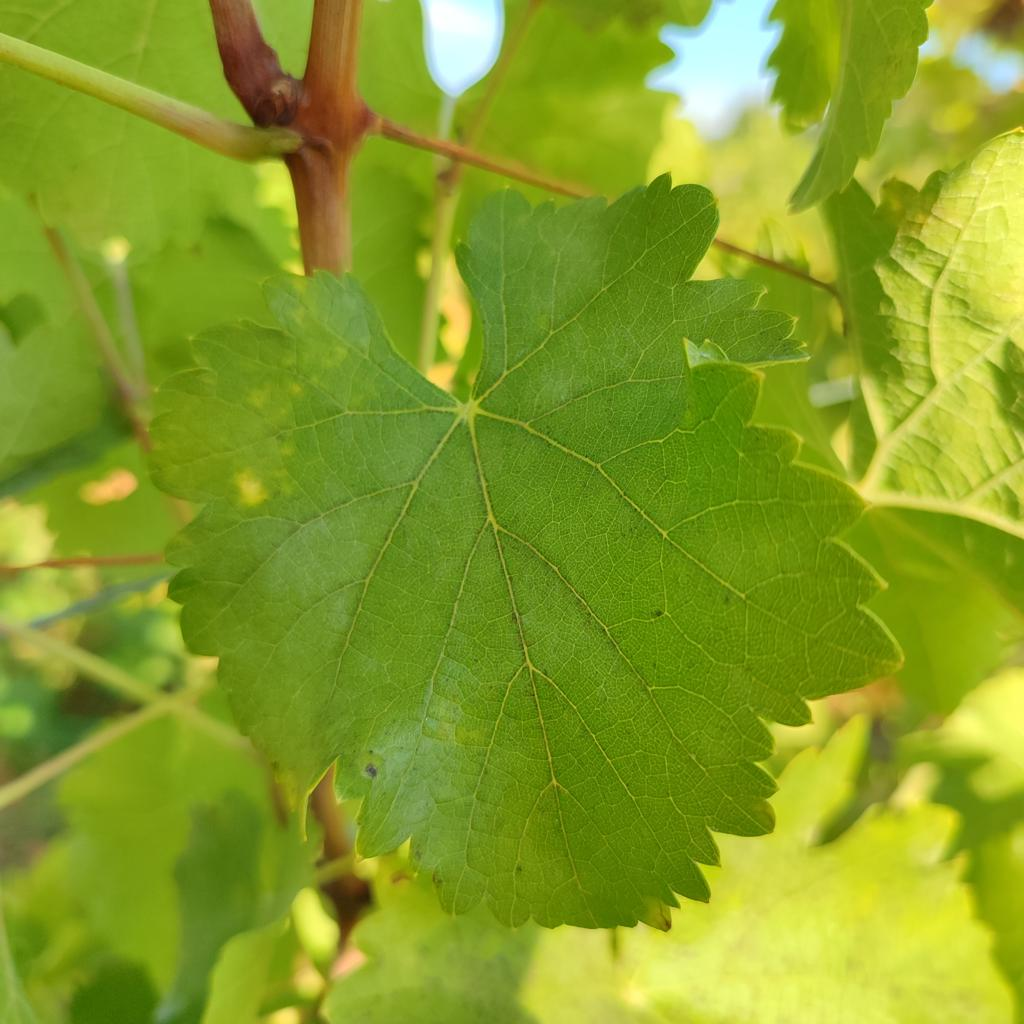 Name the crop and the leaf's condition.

grapevine, powdery mildew
